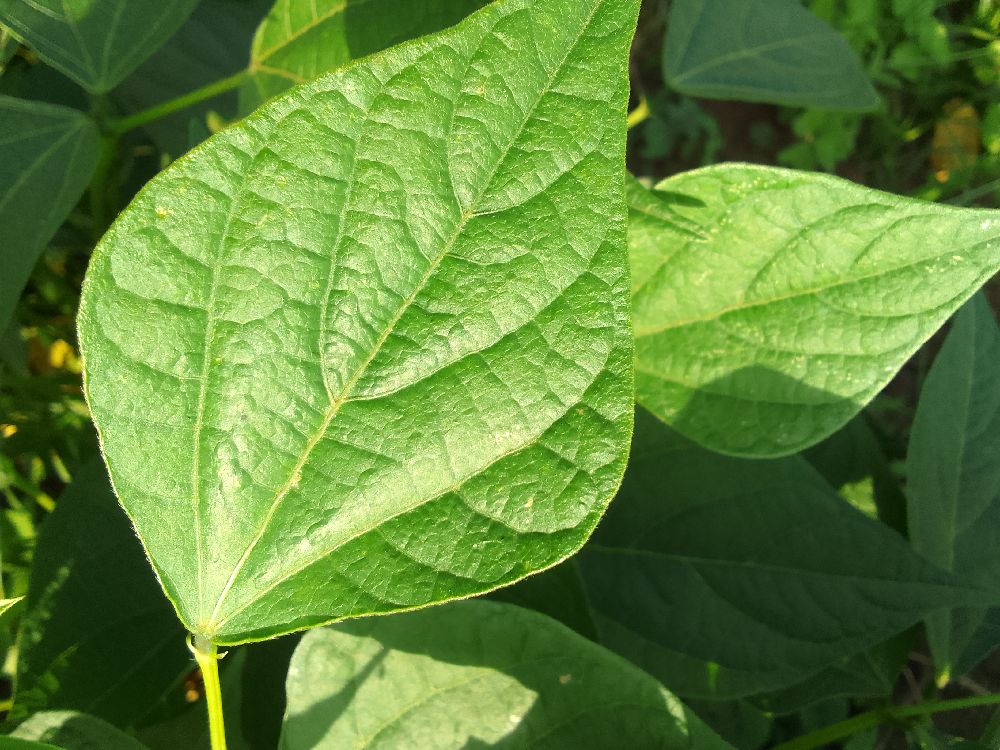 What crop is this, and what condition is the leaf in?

common bean, healthy
